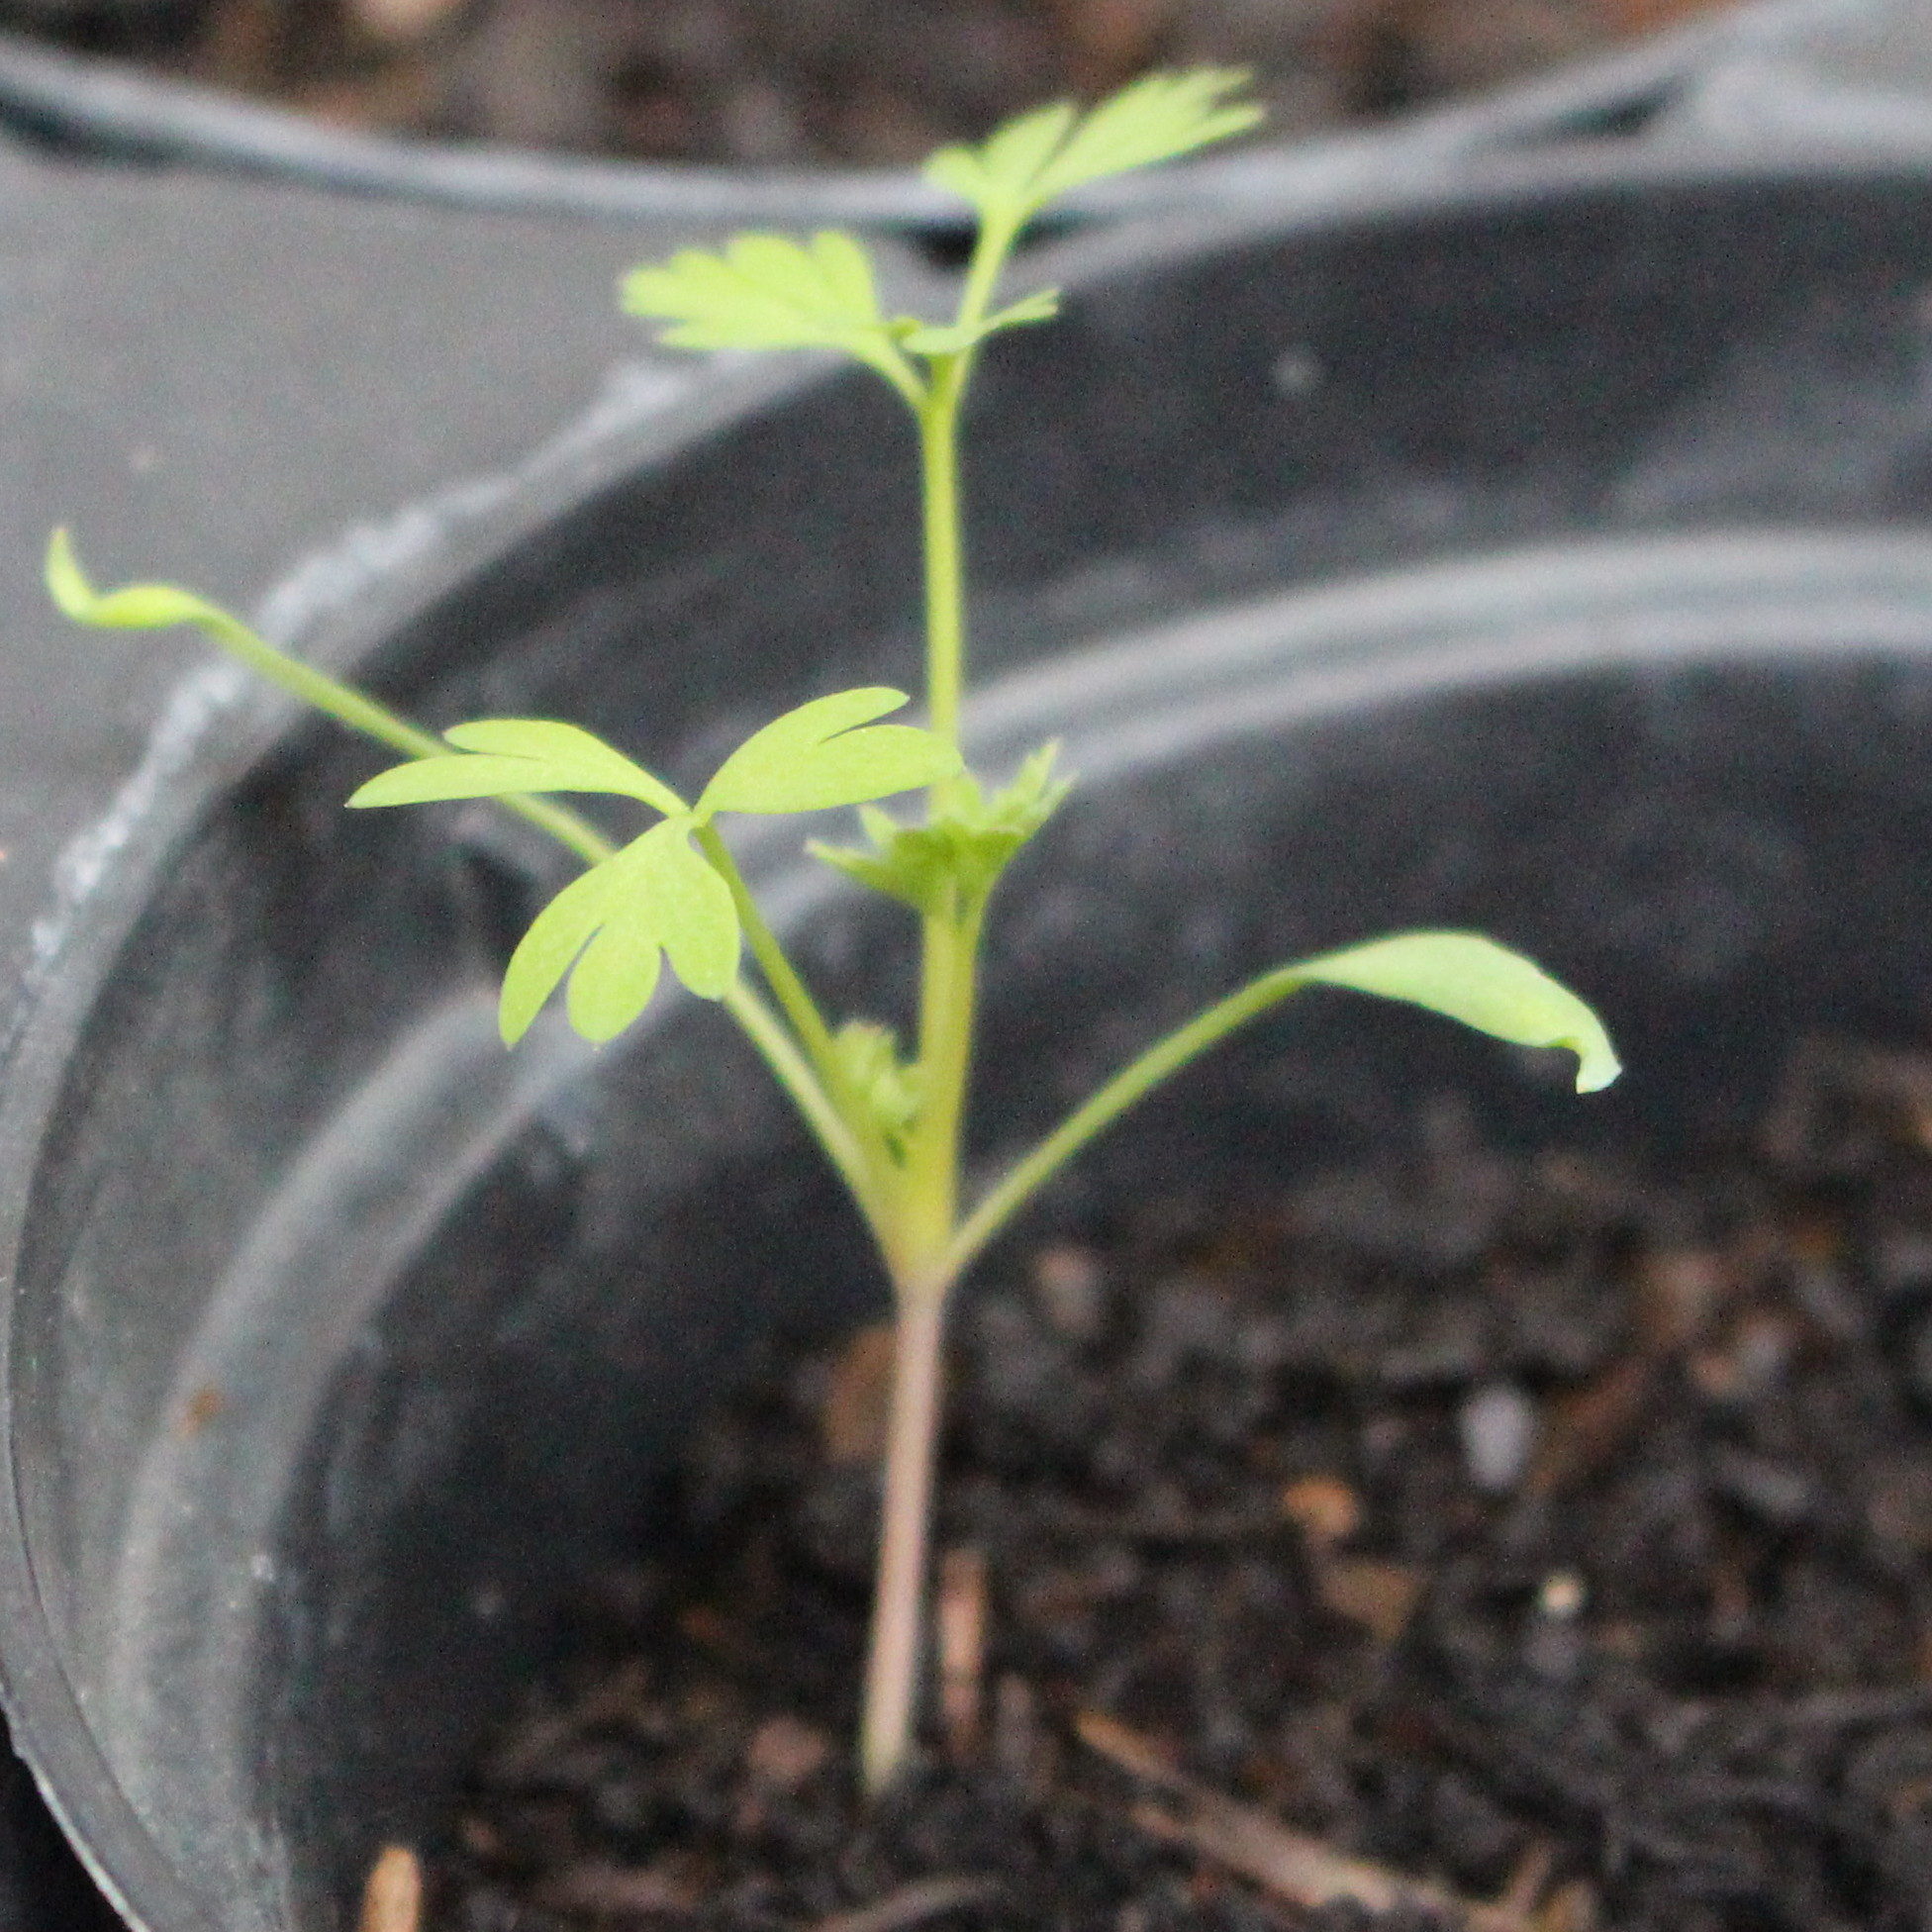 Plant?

Fumaria officinalis
